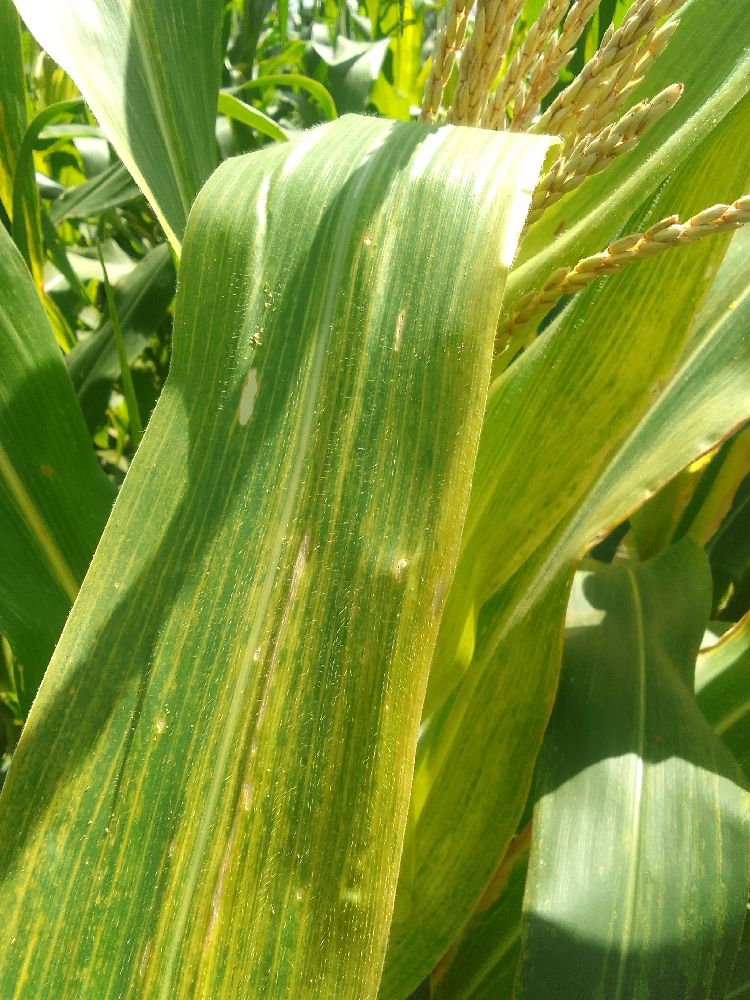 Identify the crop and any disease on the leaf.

maize, maize lethal necrosis
